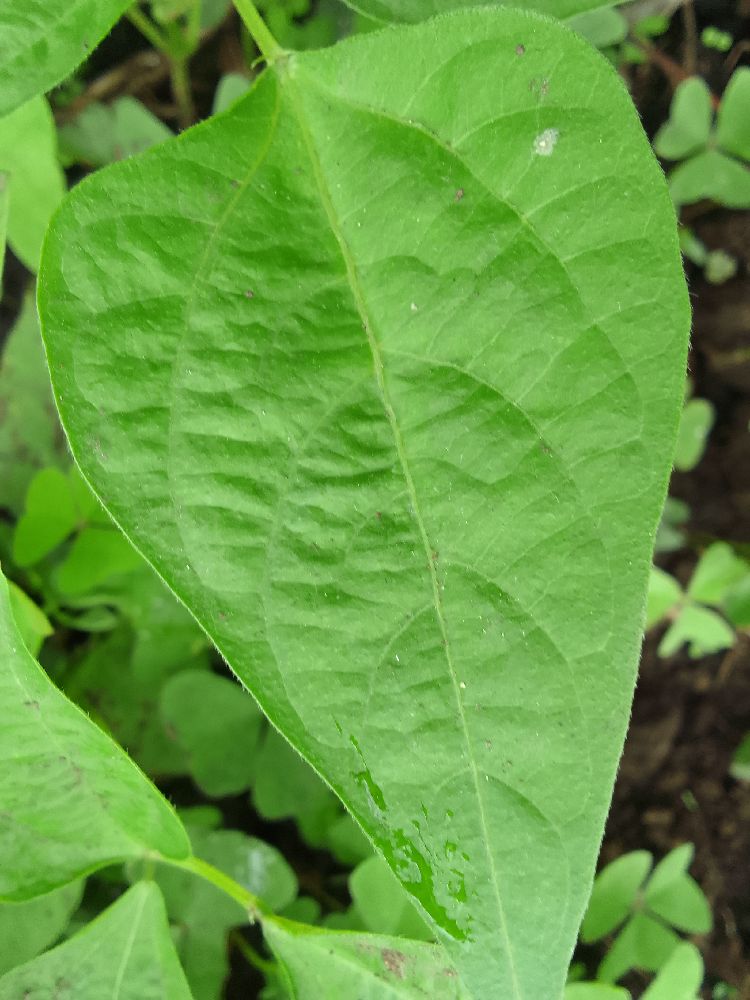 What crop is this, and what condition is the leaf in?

common bean, healthy
